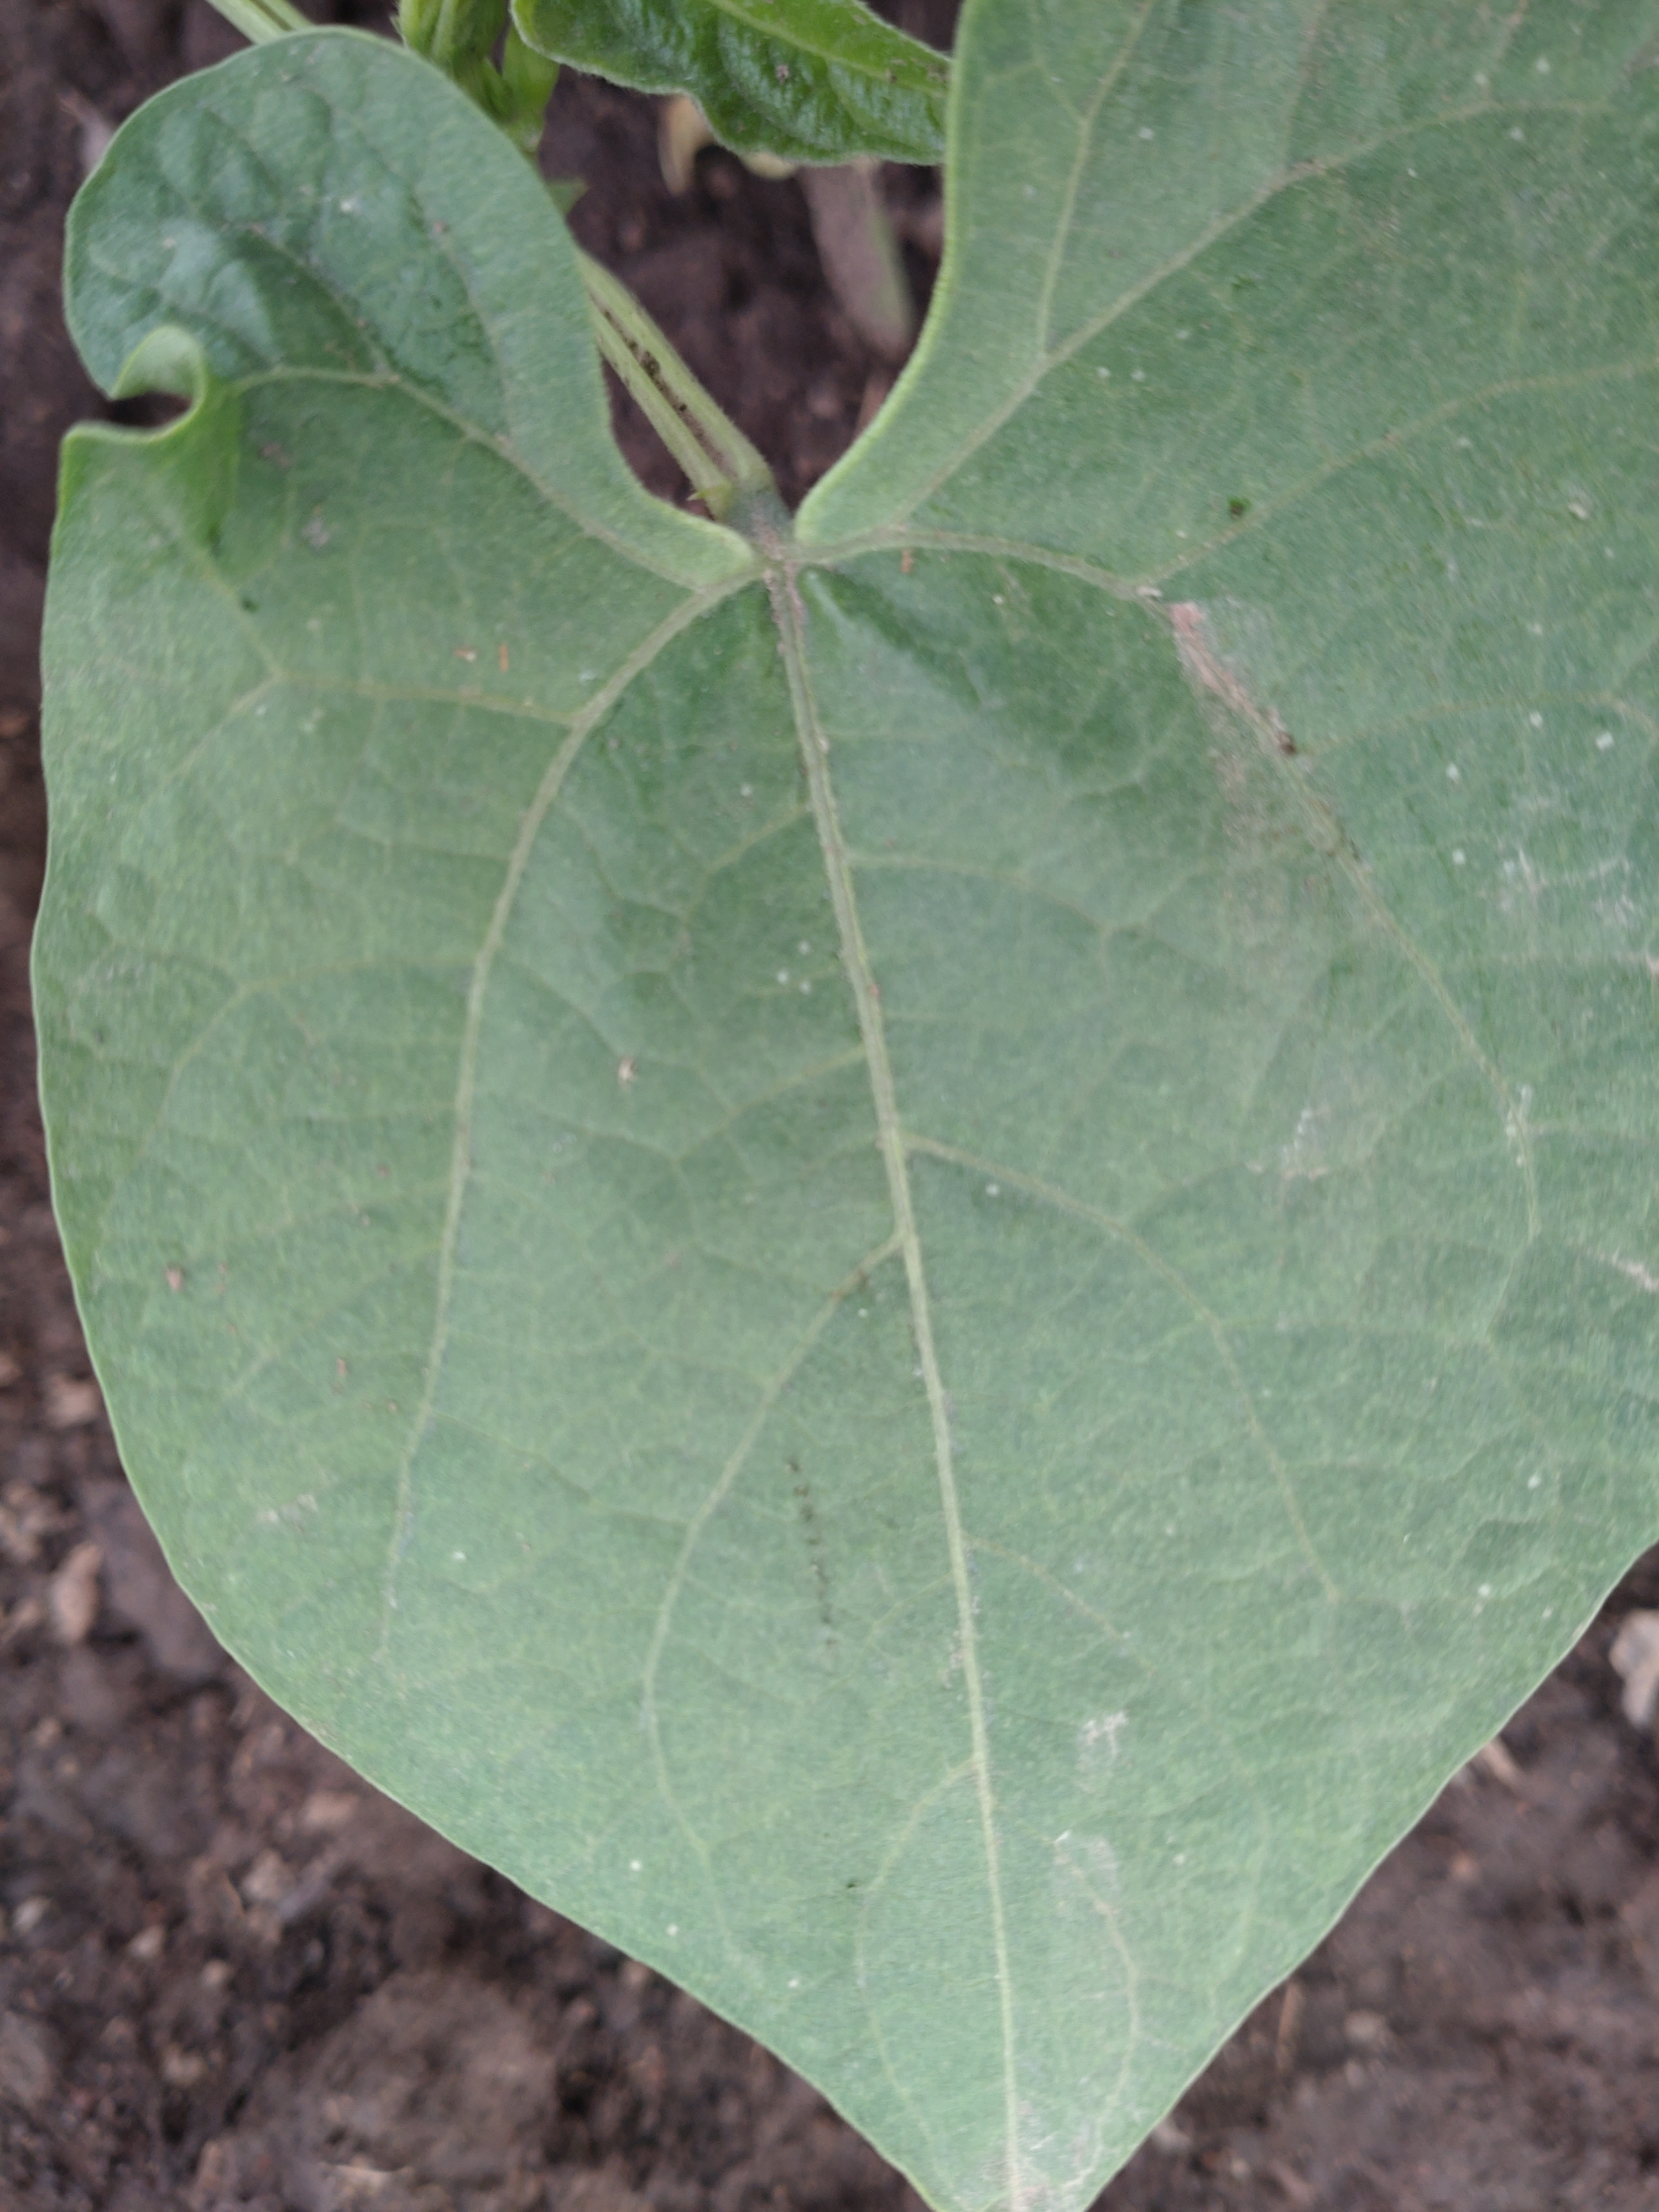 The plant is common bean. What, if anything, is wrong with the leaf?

healthy
